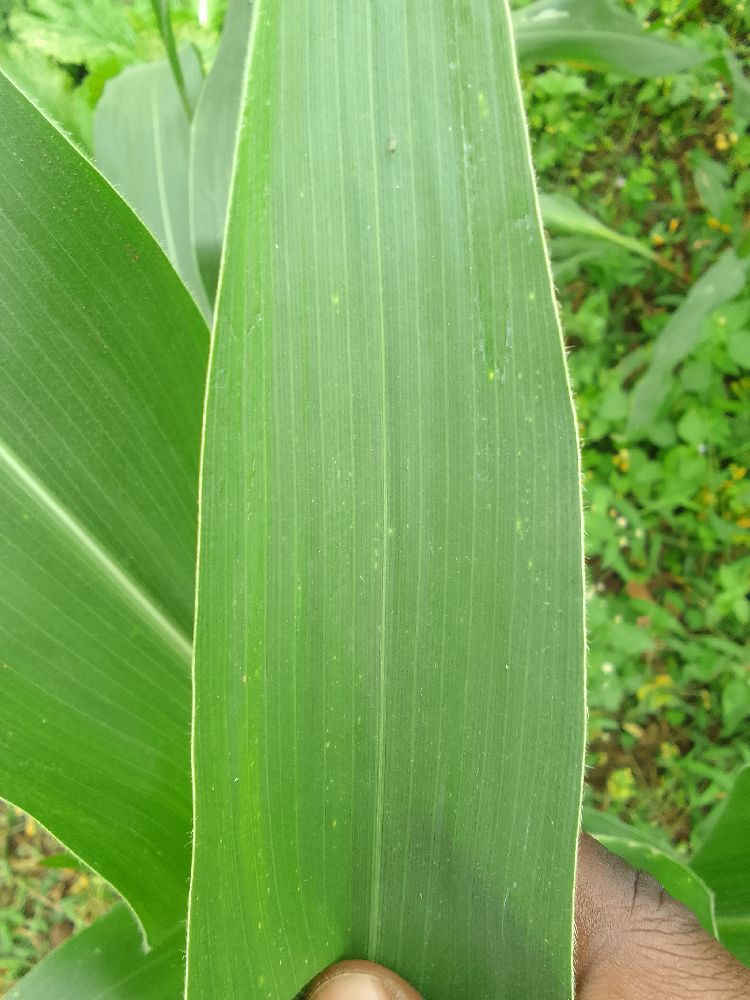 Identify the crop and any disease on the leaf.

maize, healthy
